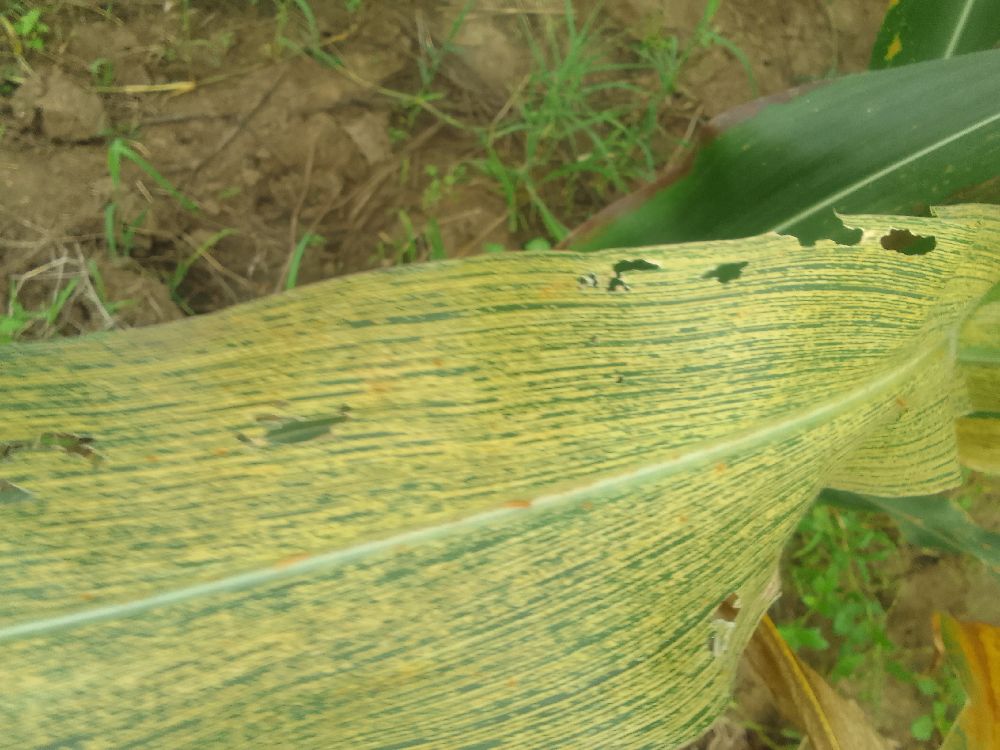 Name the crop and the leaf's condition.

maize, maize streak virus
